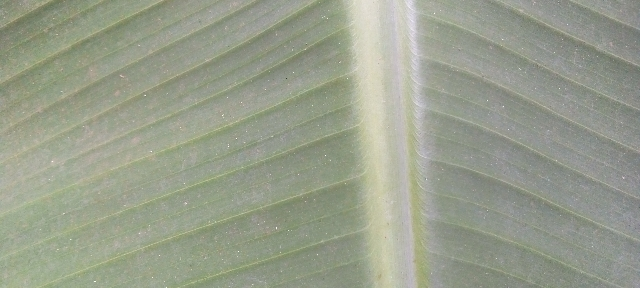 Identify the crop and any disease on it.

banana, healthy
